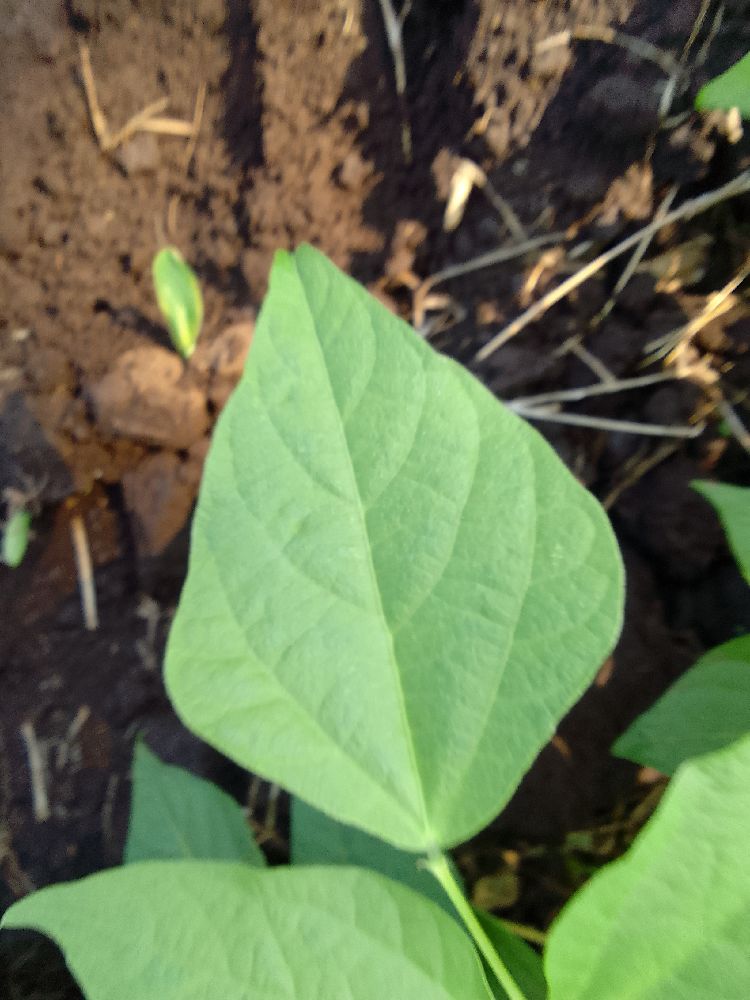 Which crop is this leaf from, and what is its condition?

common bean, healthy
